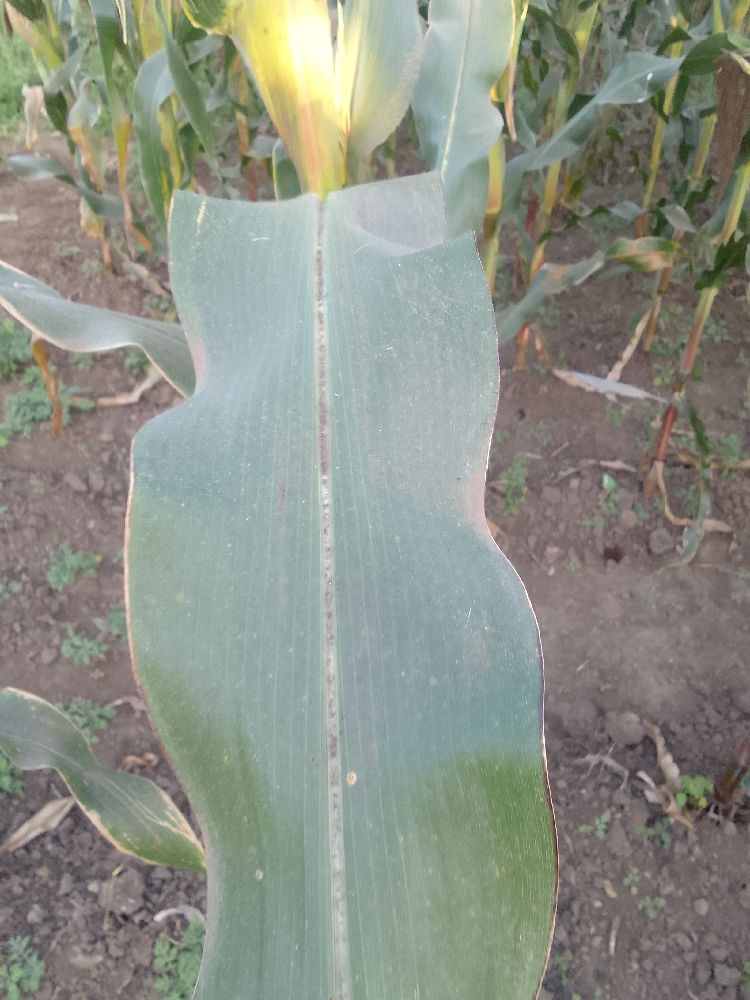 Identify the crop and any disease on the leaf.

maize, healthy
